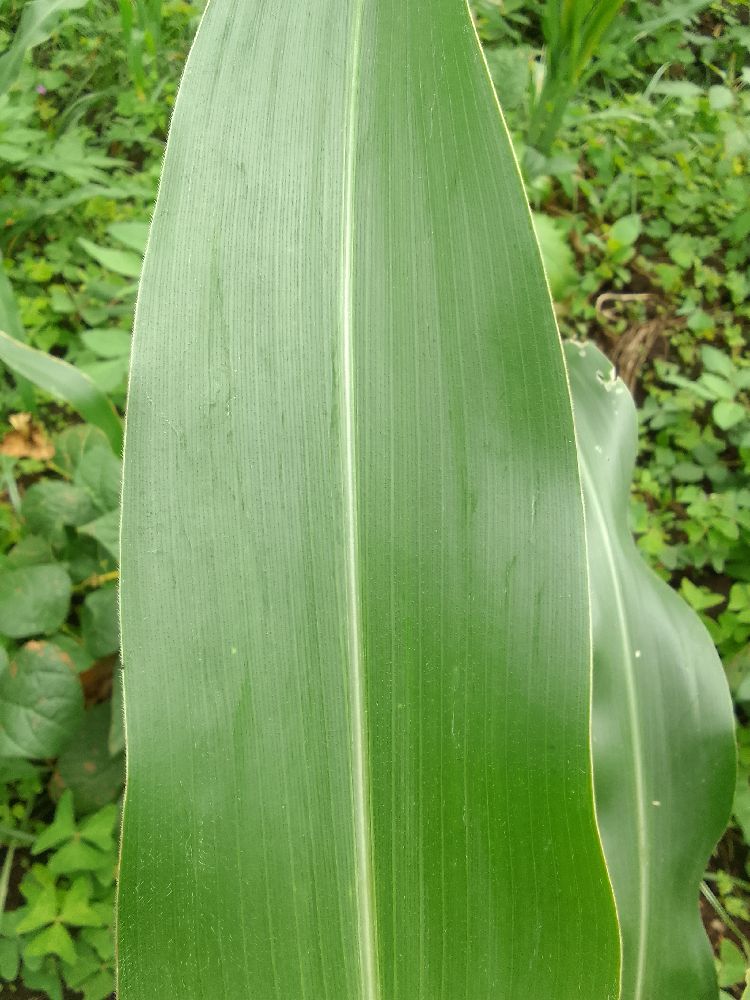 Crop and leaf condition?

maize, healthy
